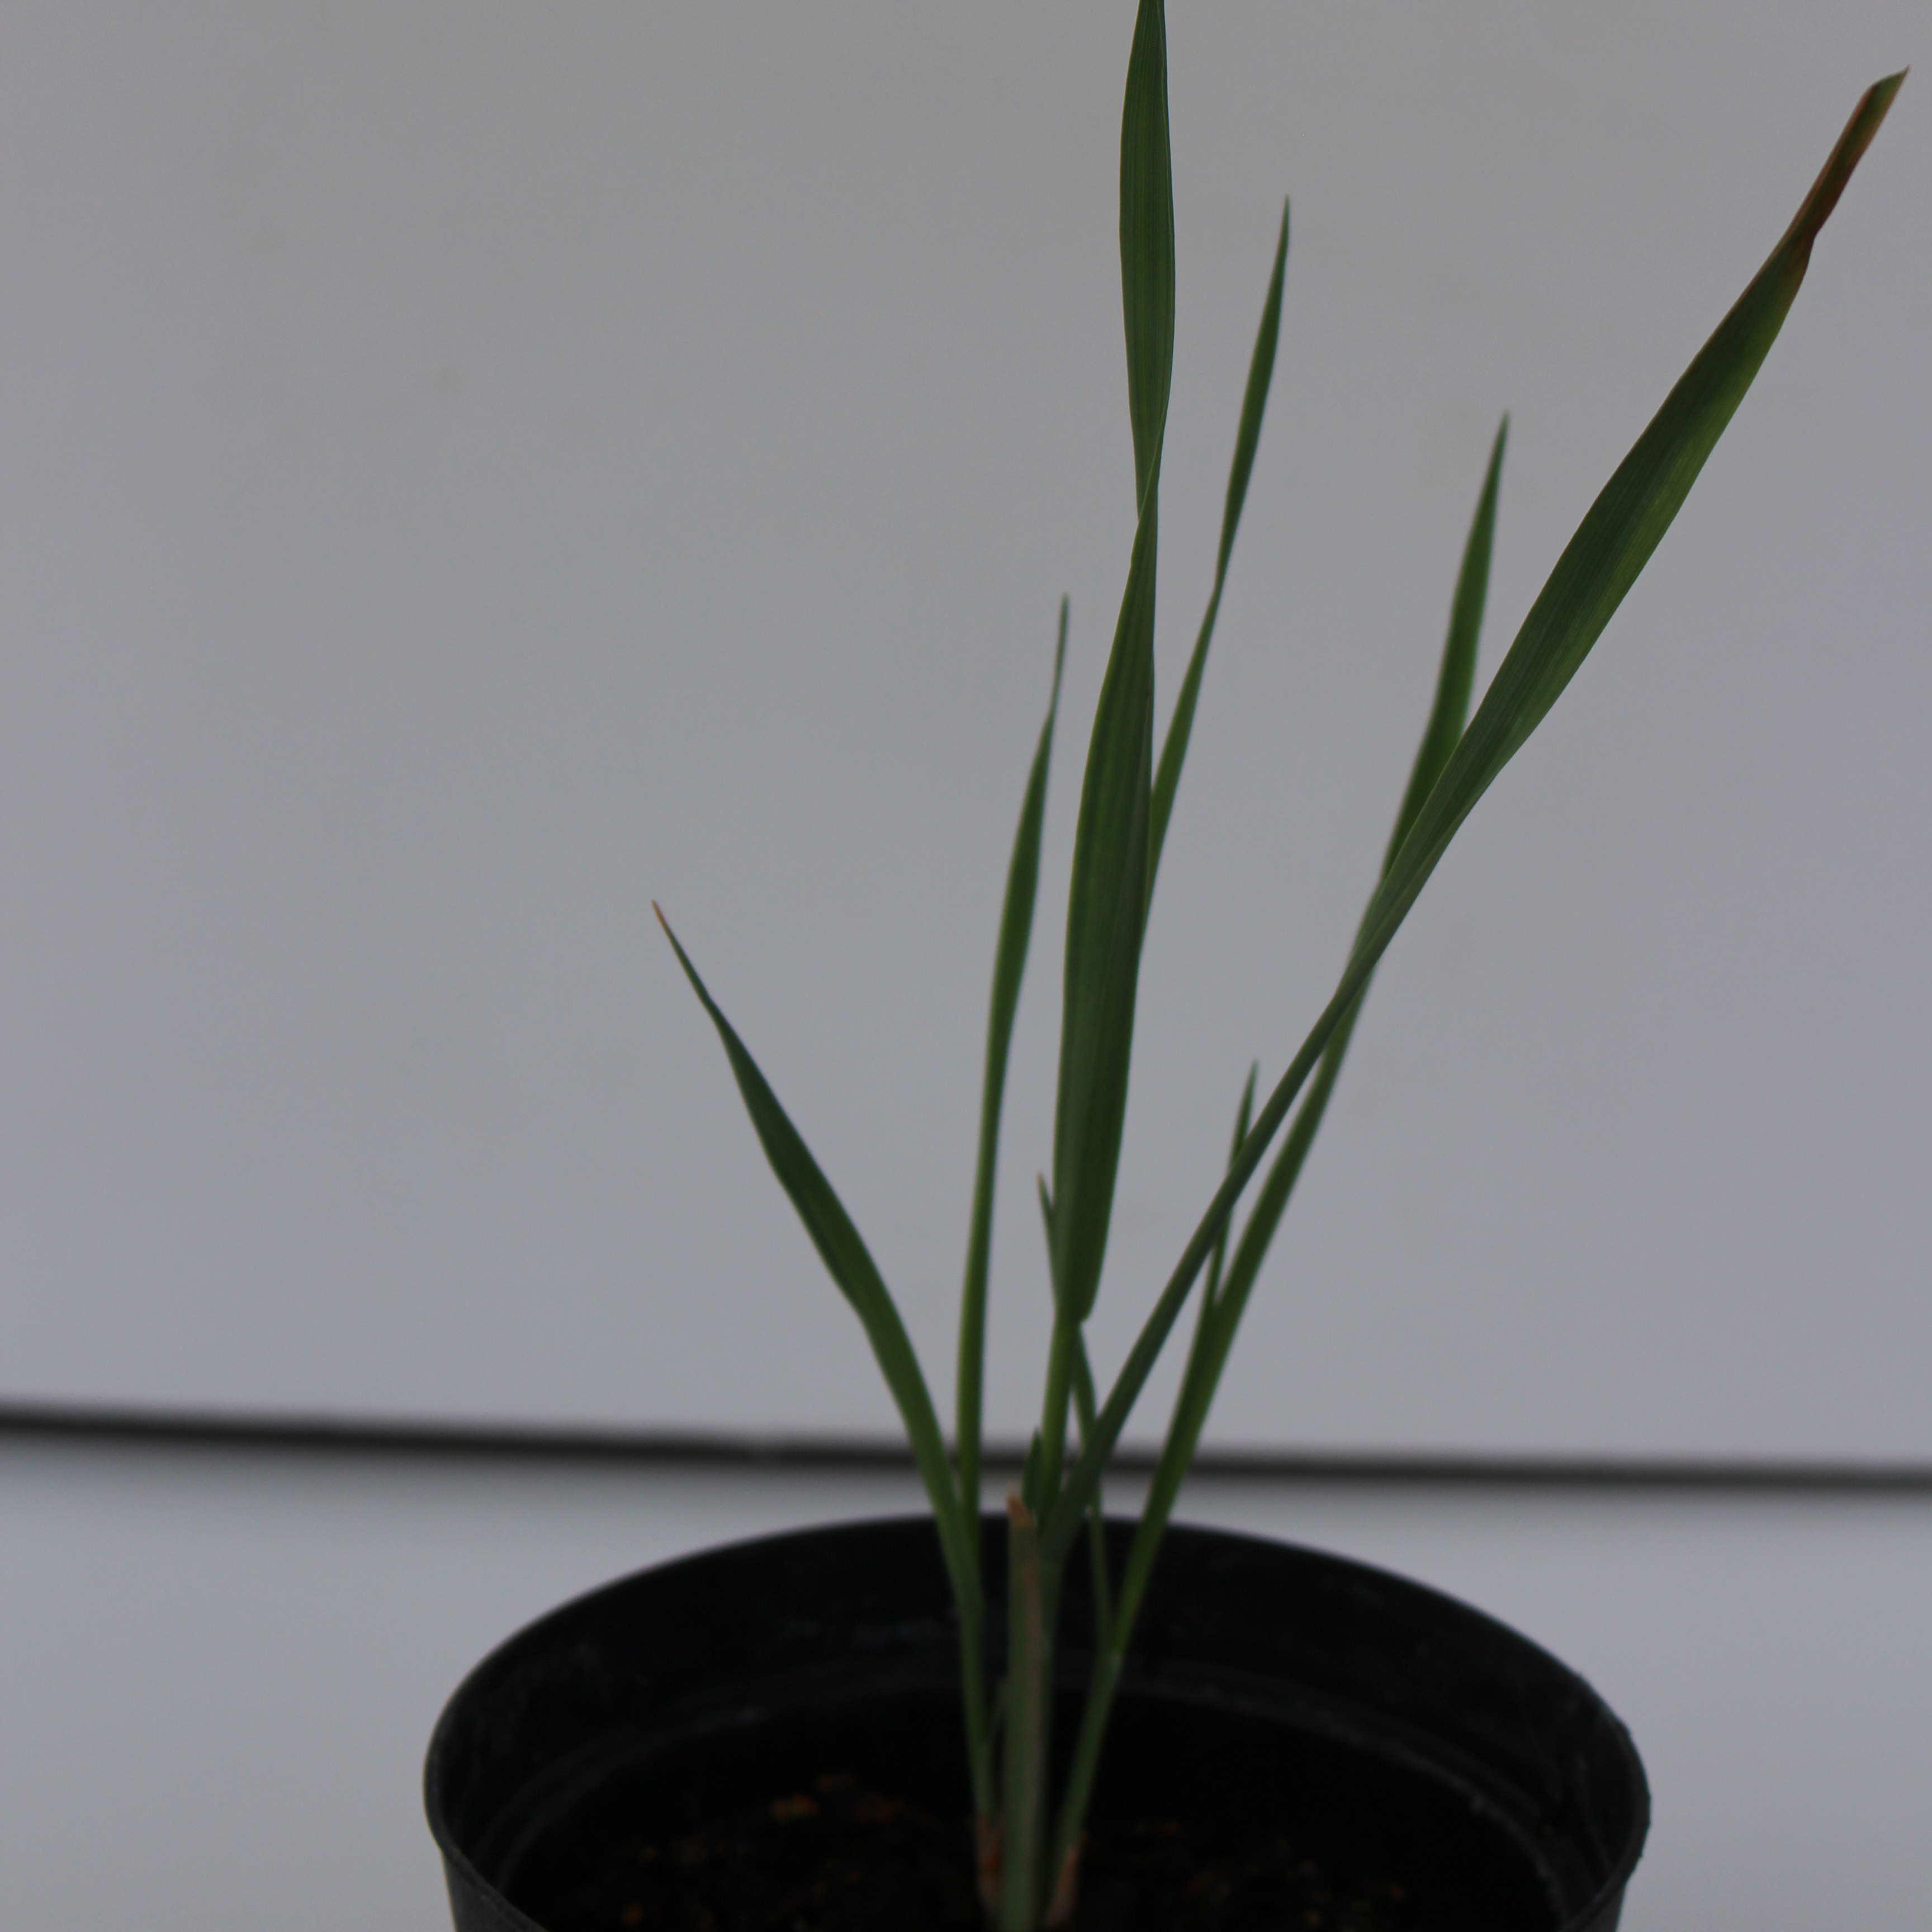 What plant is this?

Avena sterilis
